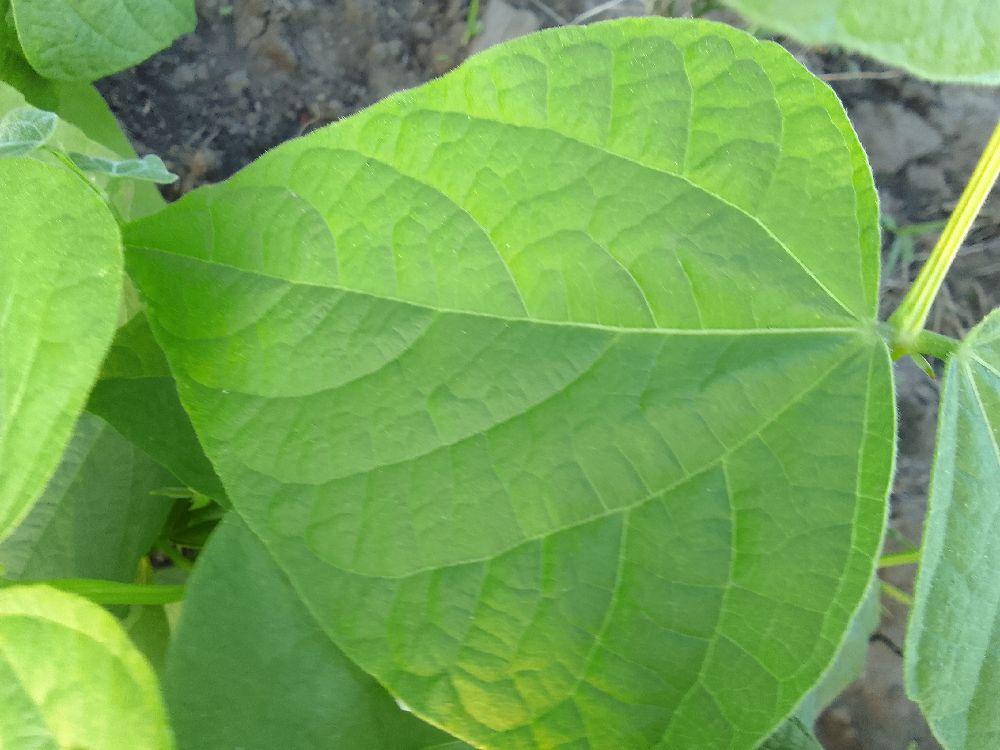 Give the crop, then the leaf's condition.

common bean, healthy
